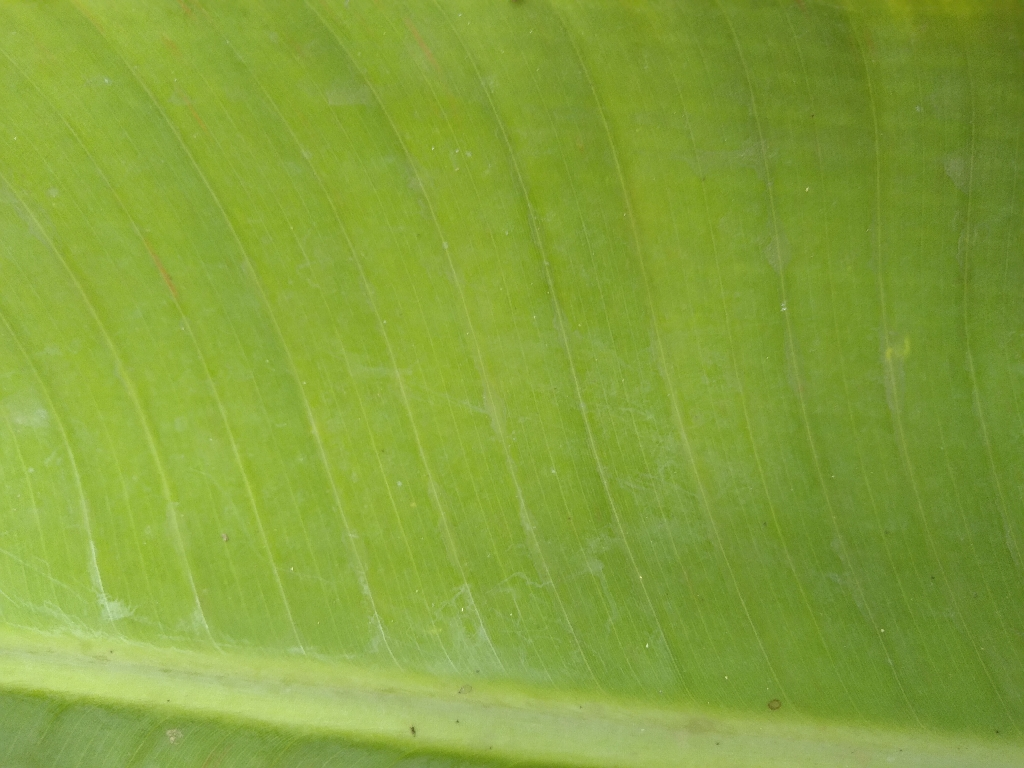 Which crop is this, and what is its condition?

banana, healthy
